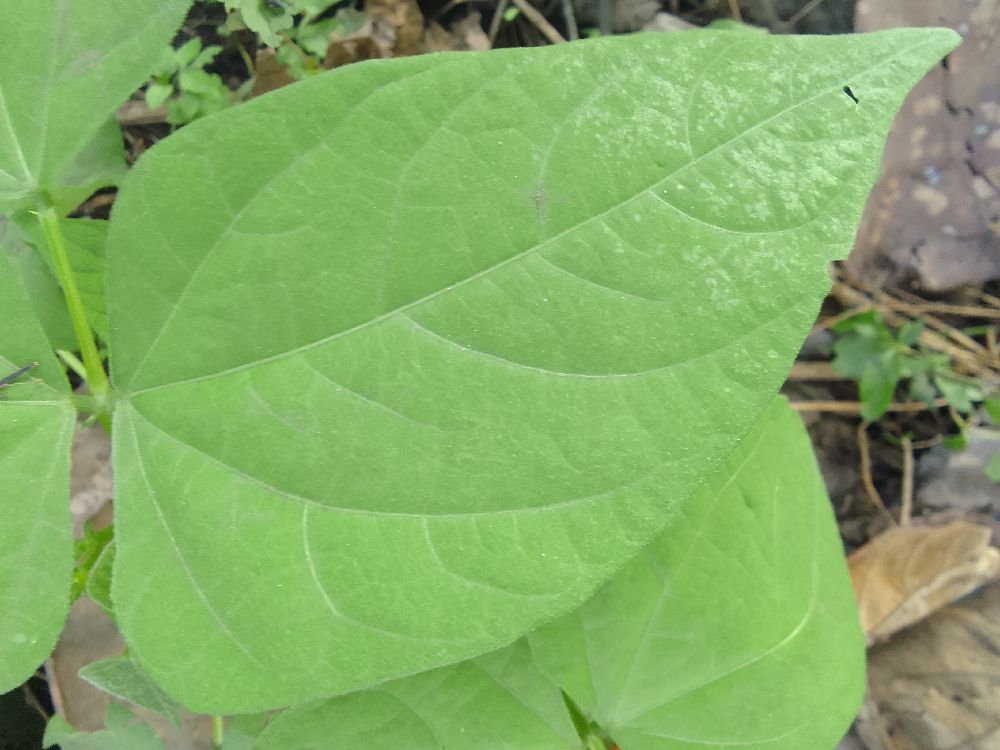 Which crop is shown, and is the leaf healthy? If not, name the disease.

common bean, healthy
